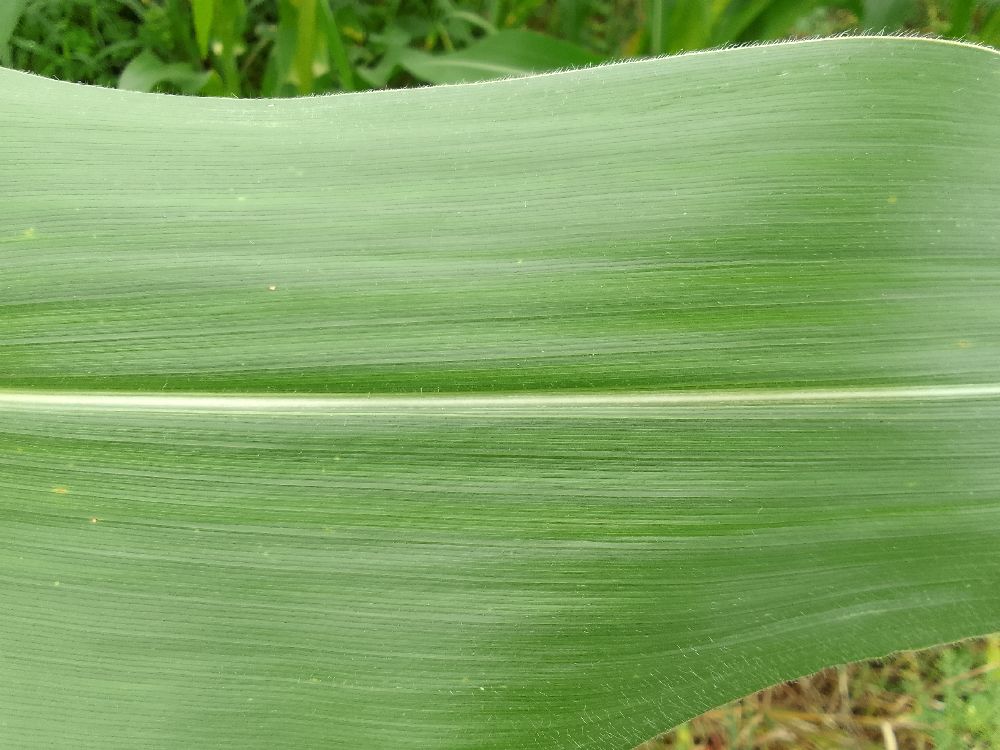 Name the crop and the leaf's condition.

maize, healthy
